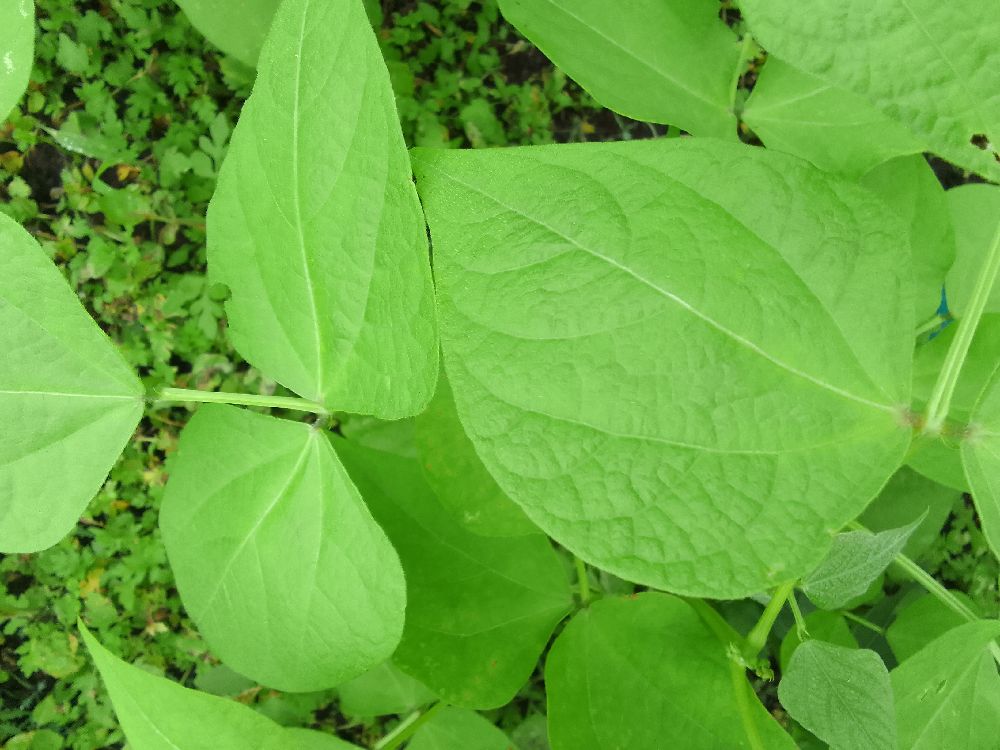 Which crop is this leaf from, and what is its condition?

common bean, healthy
